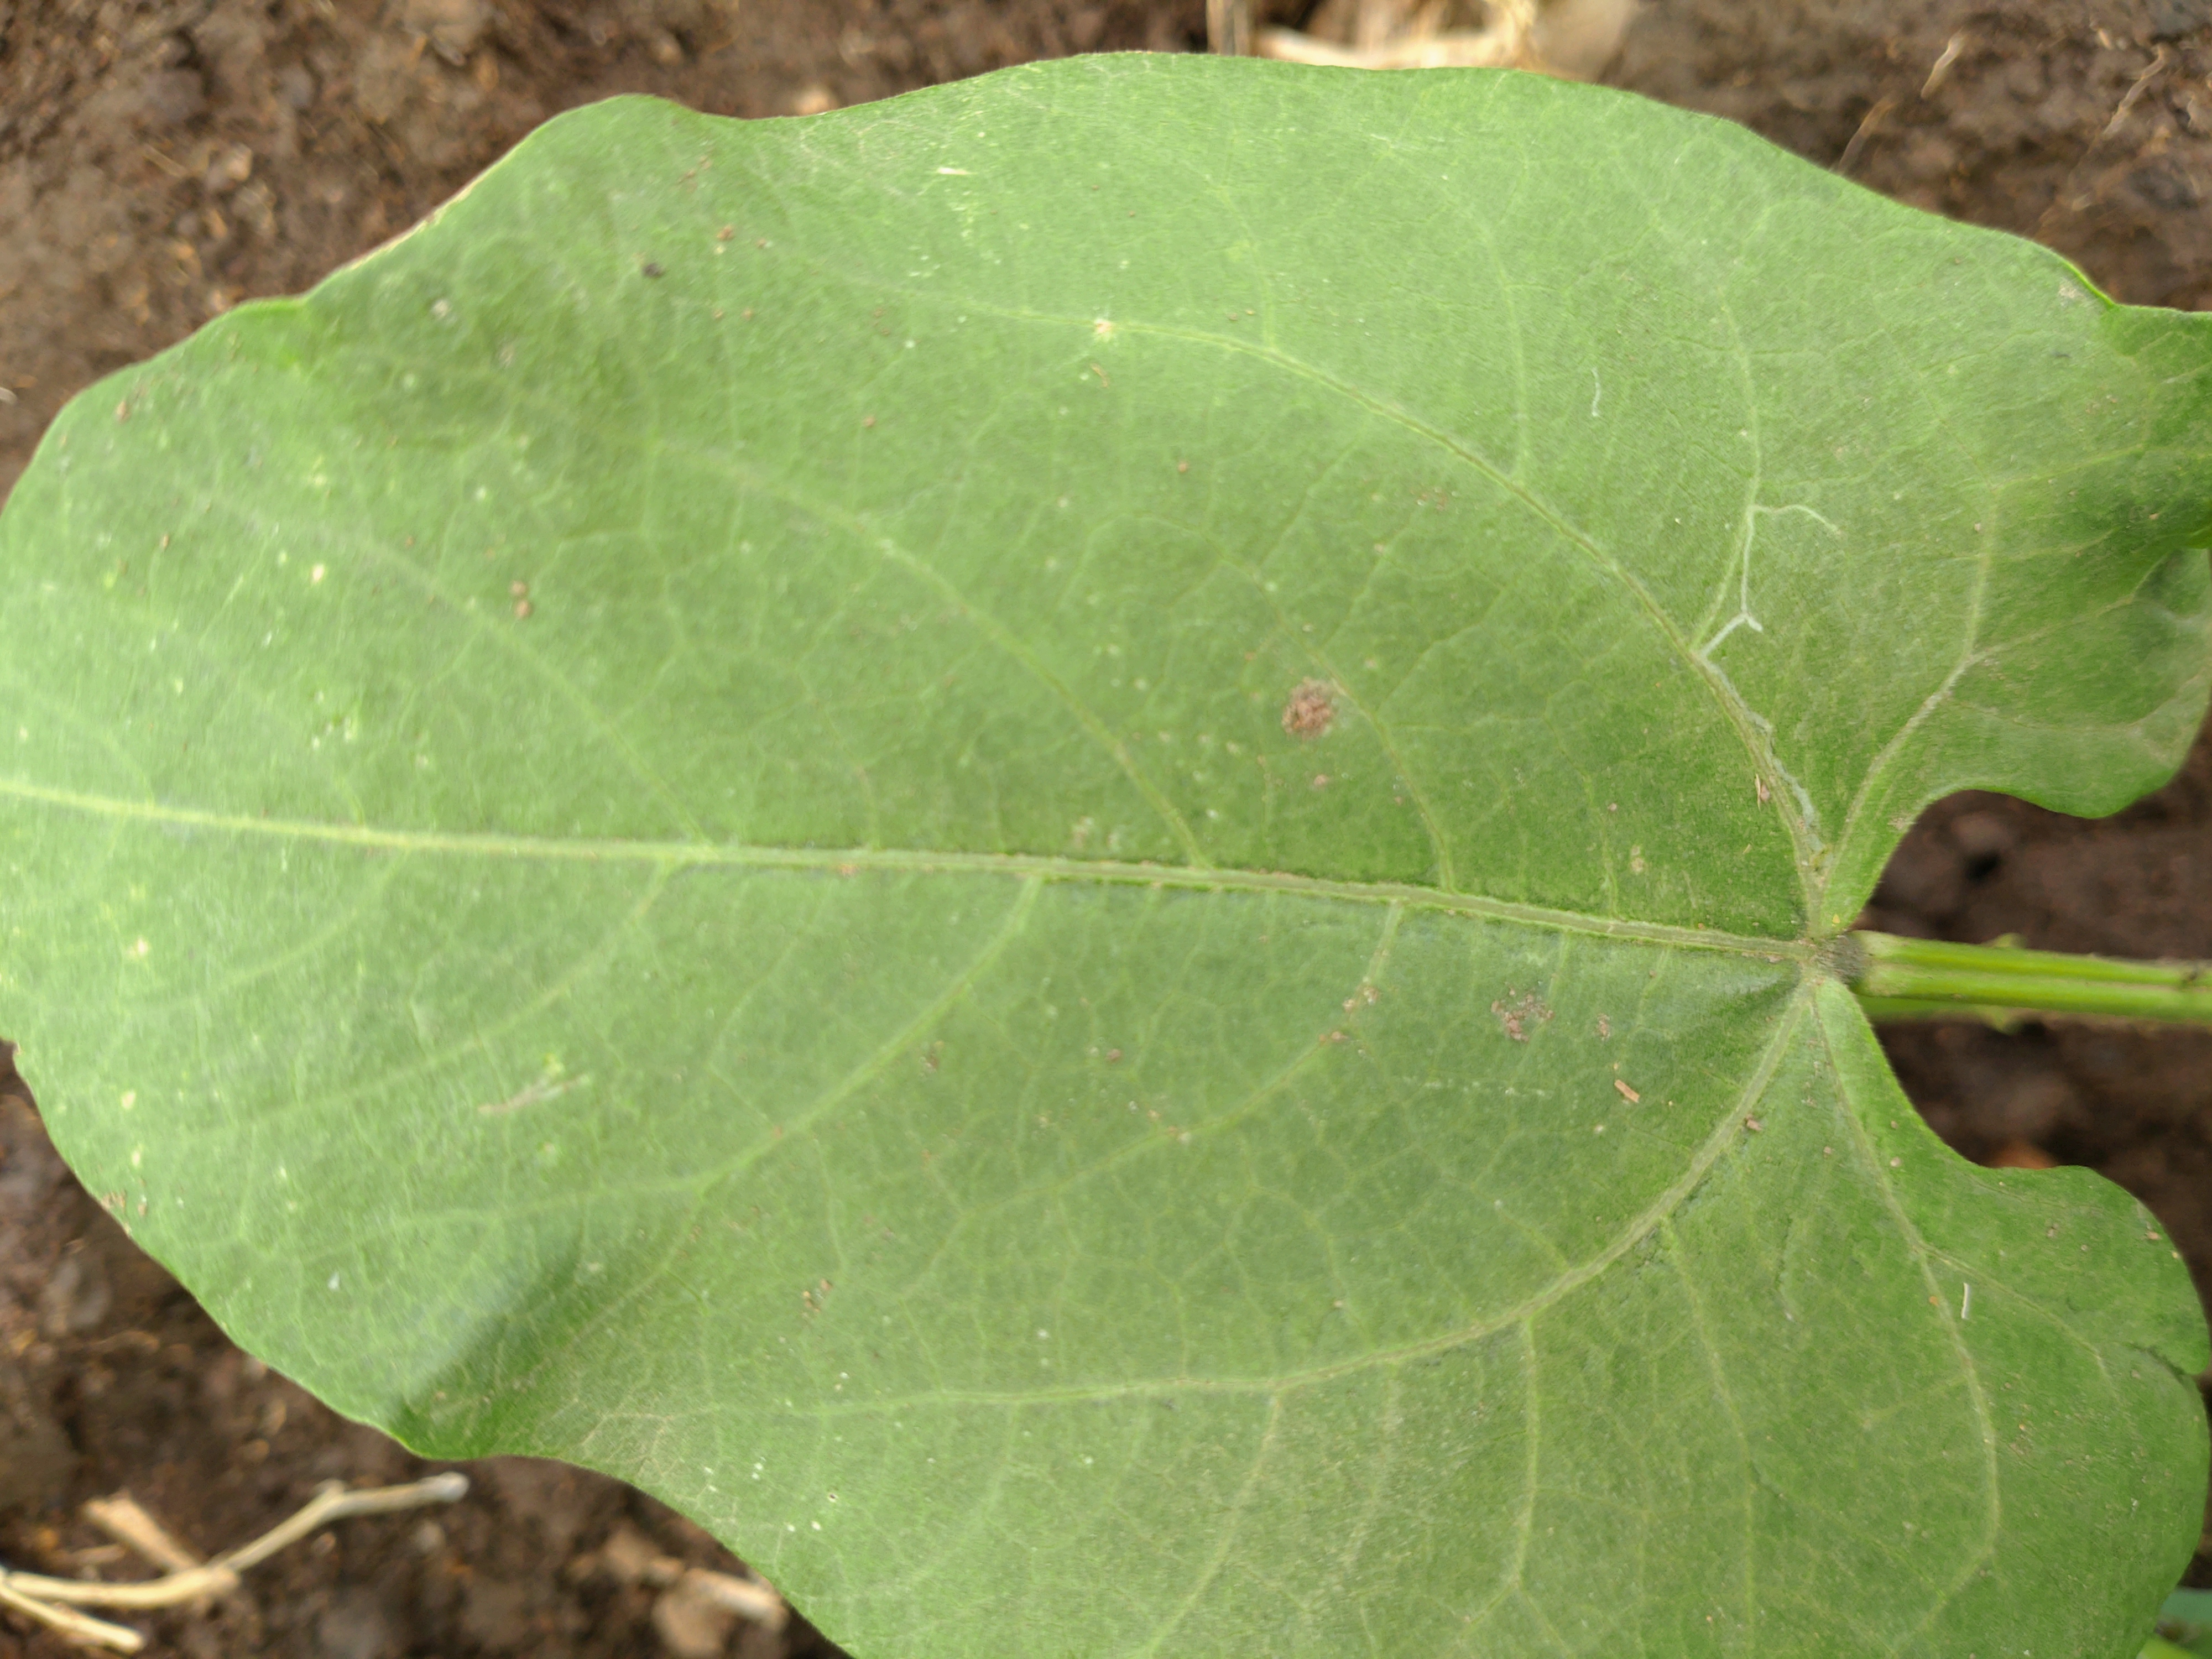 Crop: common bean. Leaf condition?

healthy
